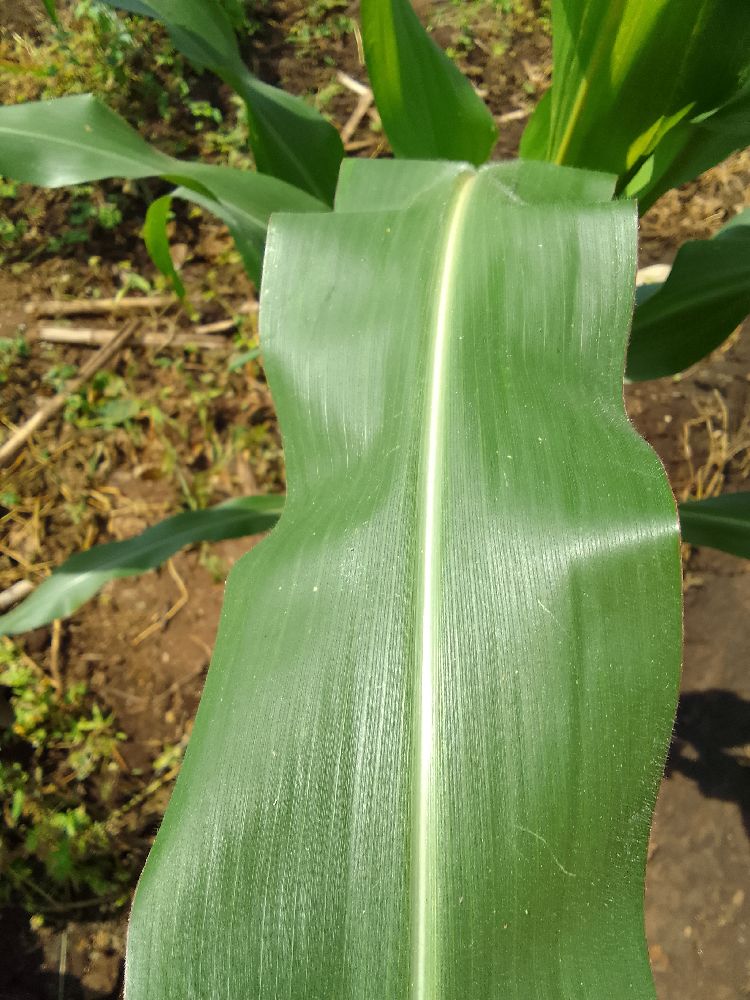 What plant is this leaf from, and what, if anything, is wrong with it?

maize, healthy
